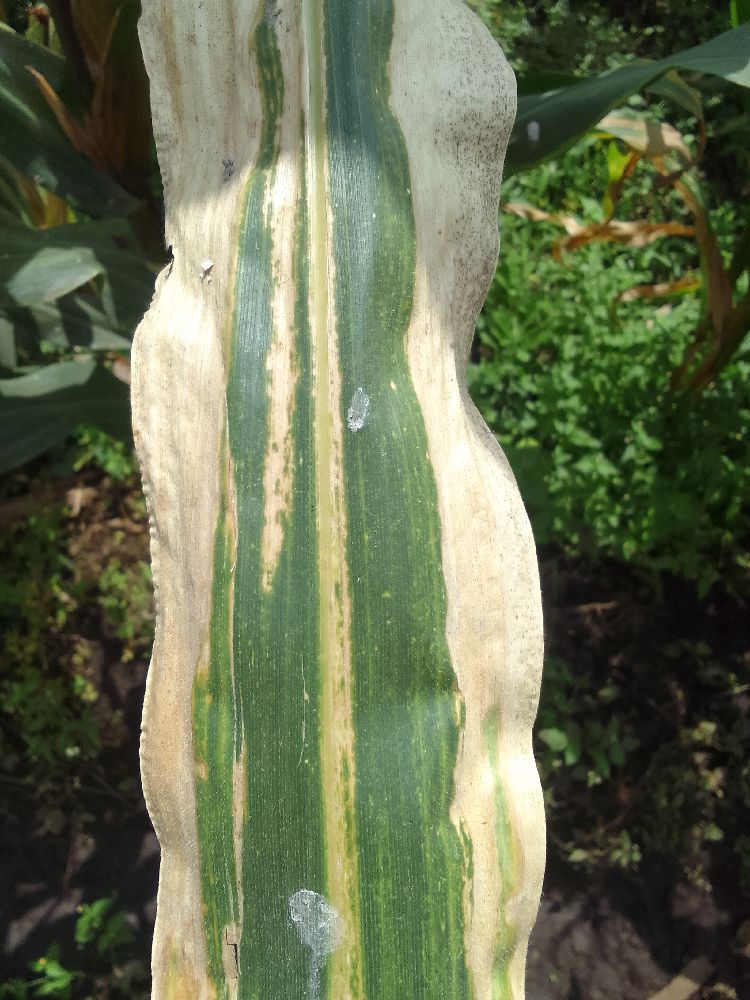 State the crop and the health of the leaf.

maize, maize lethal necrosis
